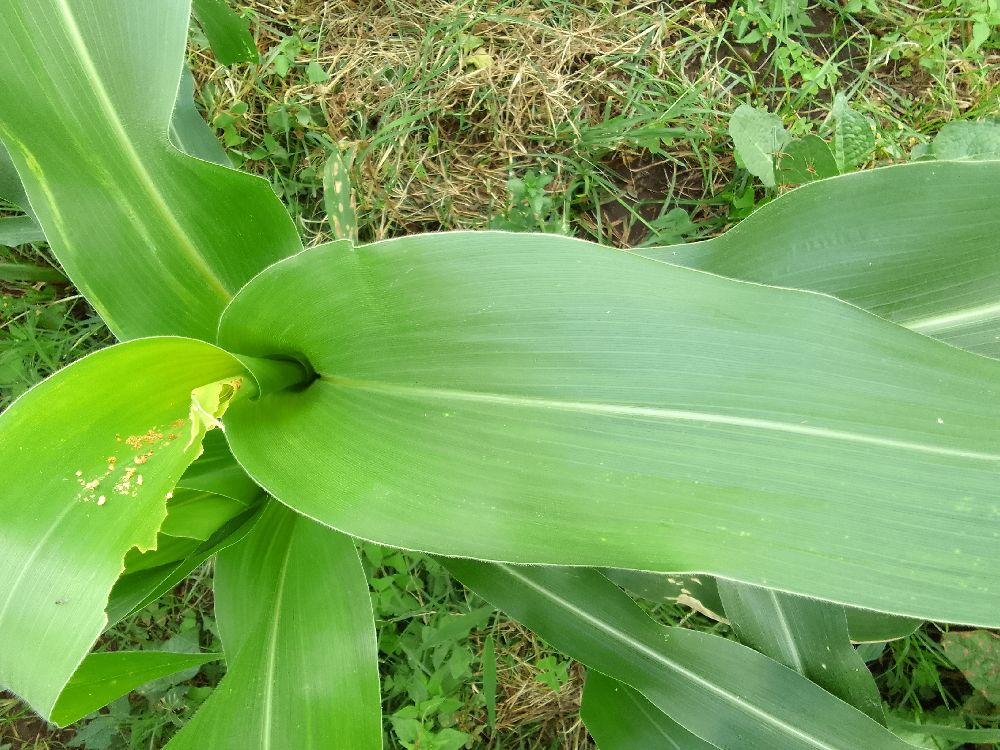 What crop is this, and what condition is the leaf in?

maize, healthy
